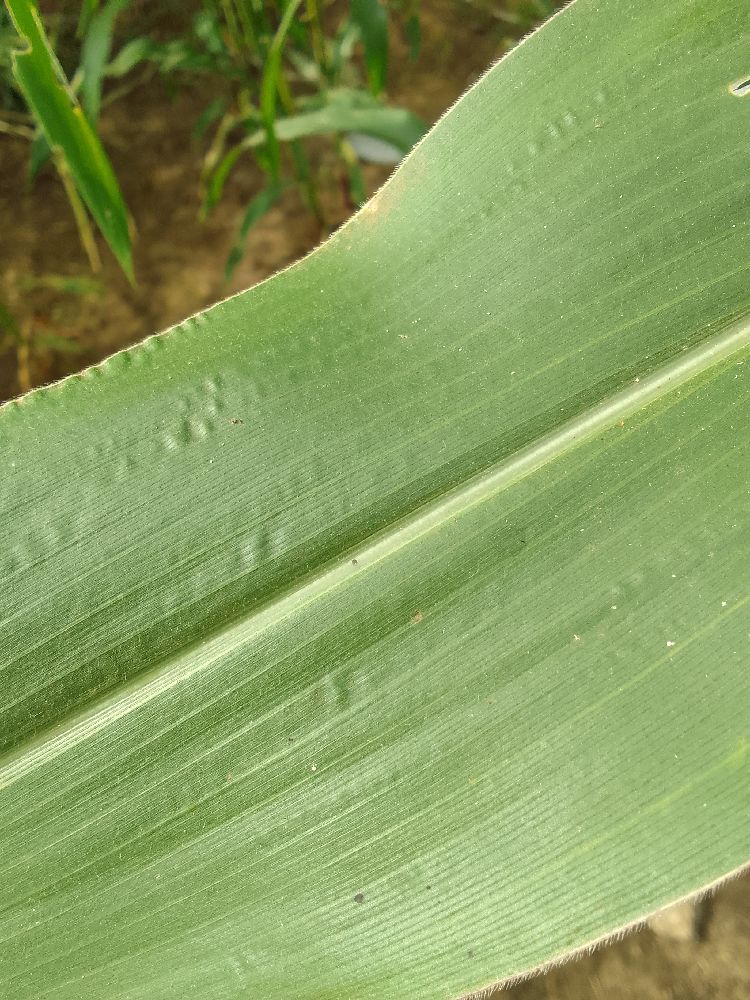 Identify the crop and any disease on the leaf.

maize, healthy
